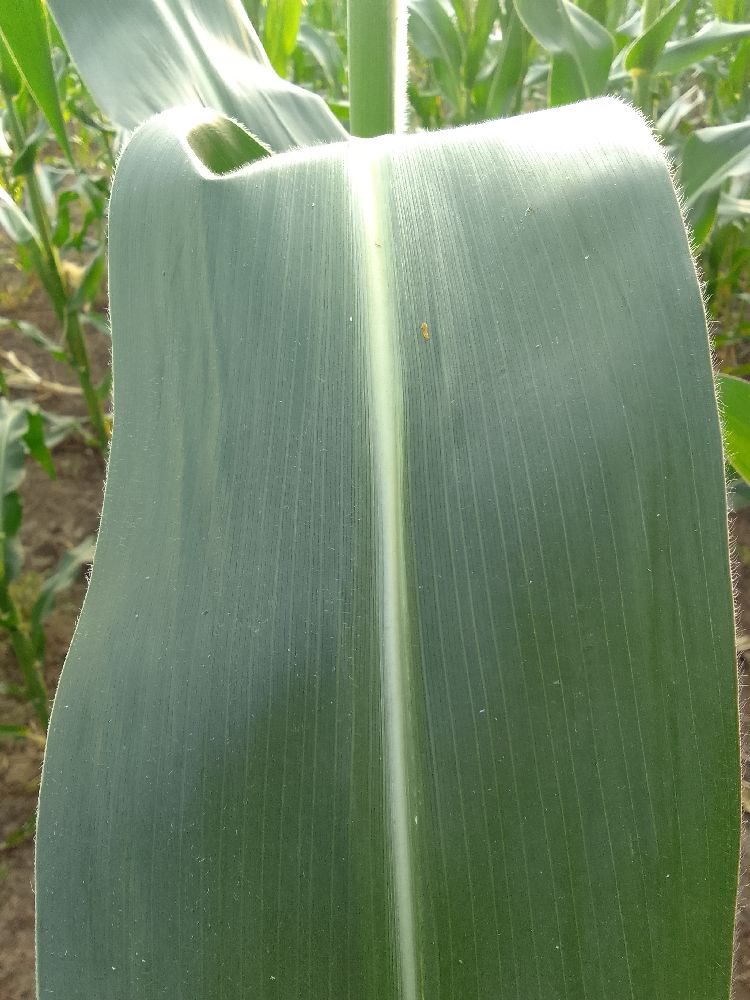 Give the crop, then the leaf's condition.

maize, healthy
